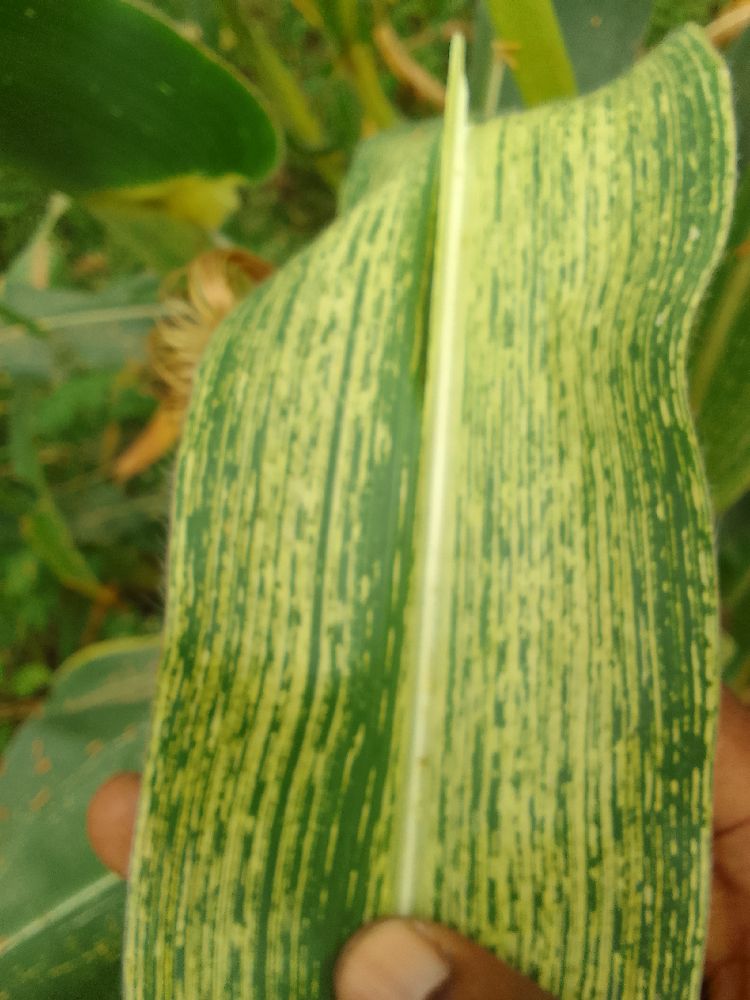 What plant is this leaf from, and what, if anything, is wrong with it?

maize, maize streak virus
